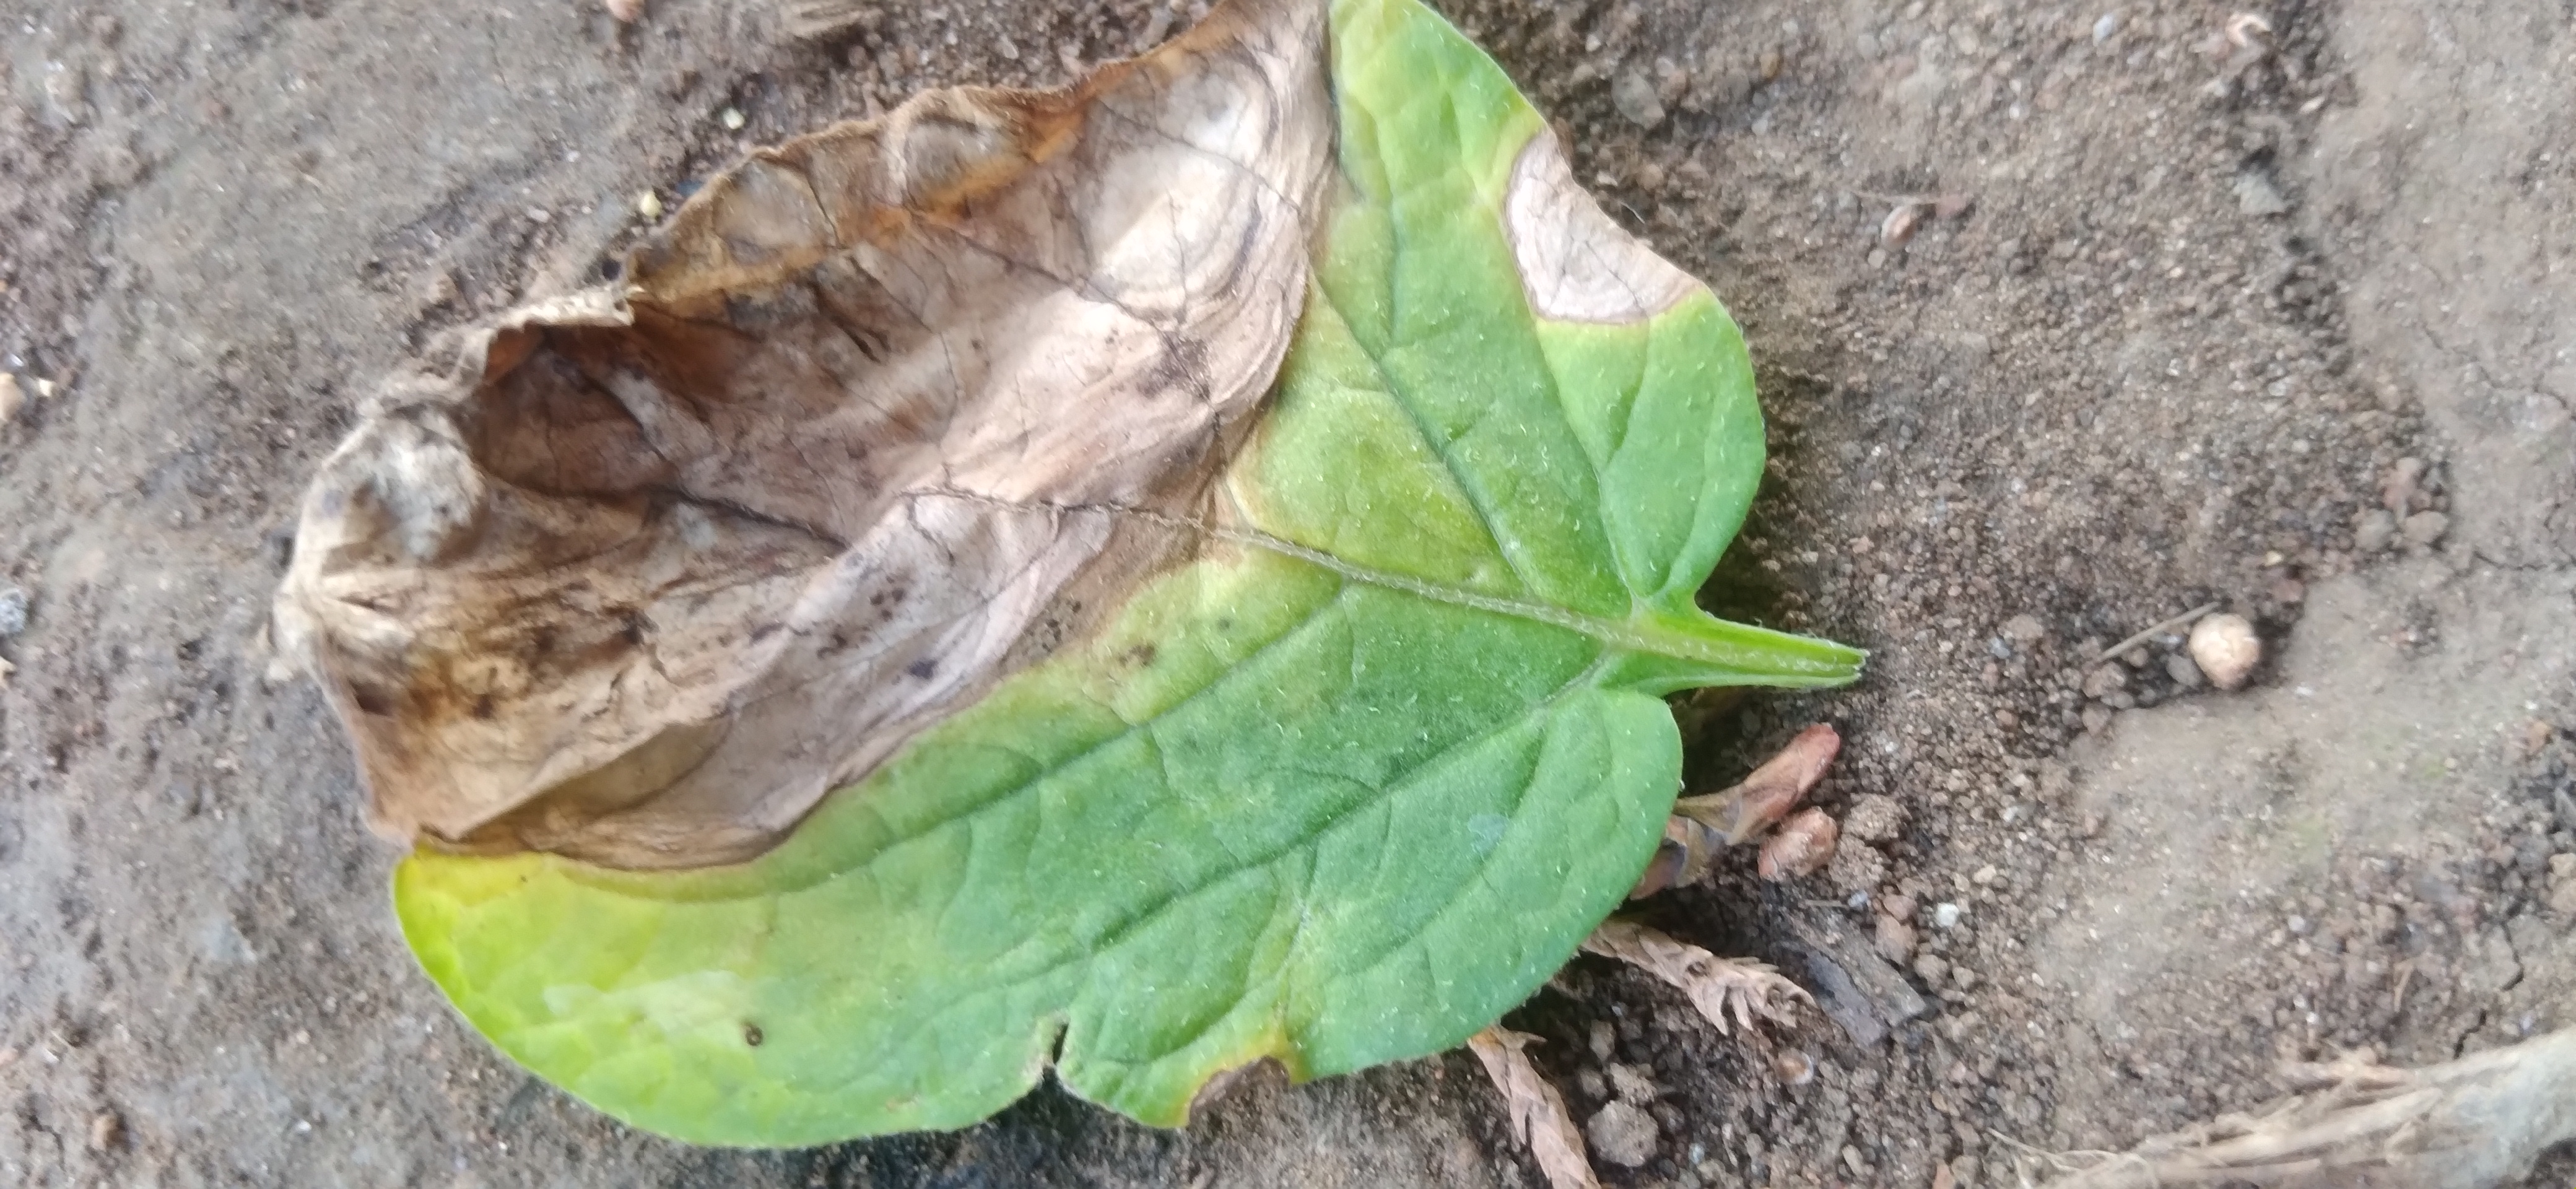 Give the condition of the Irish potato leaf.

early blight
